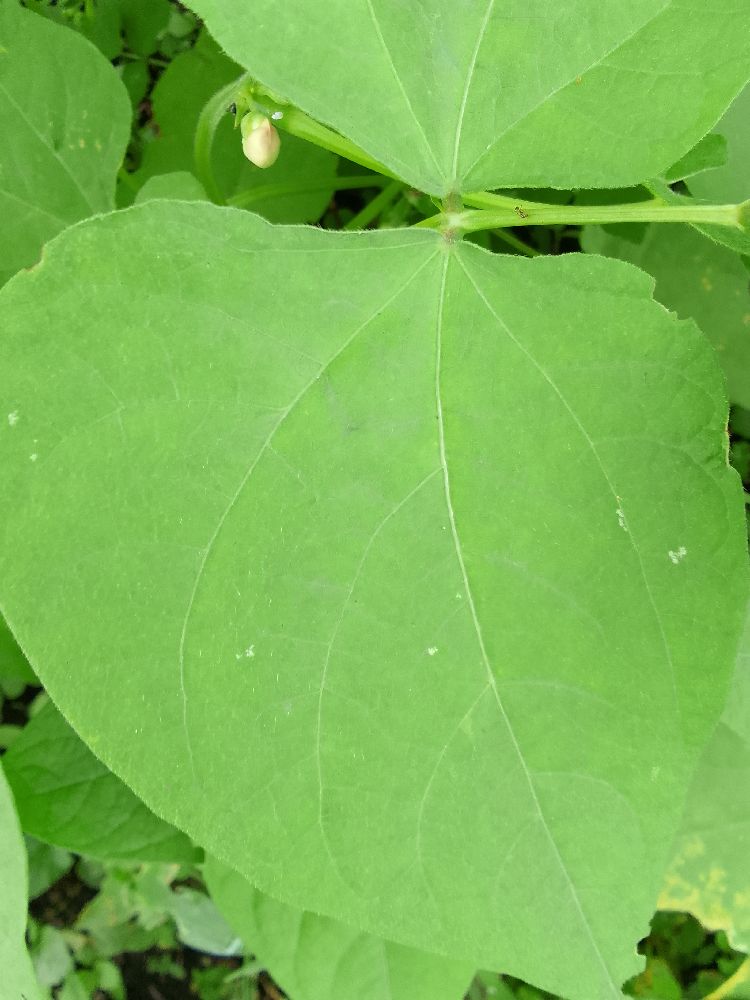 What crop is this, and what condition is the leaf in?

common bean, healthy
